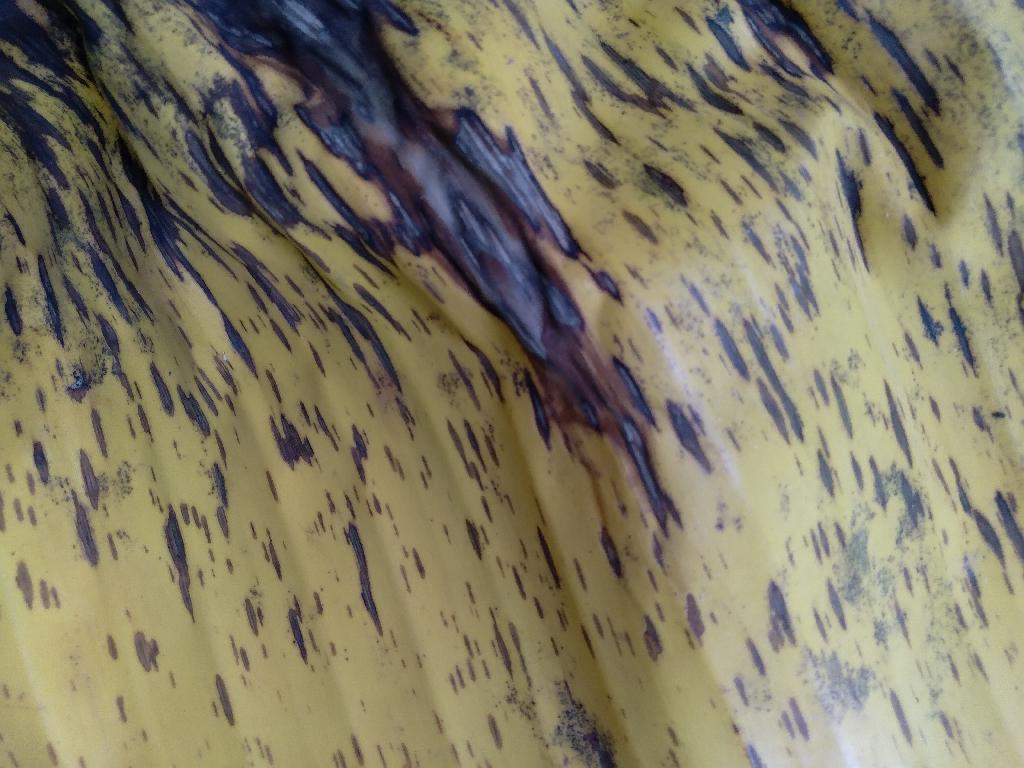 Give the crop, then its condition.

banana, black sigatoka
